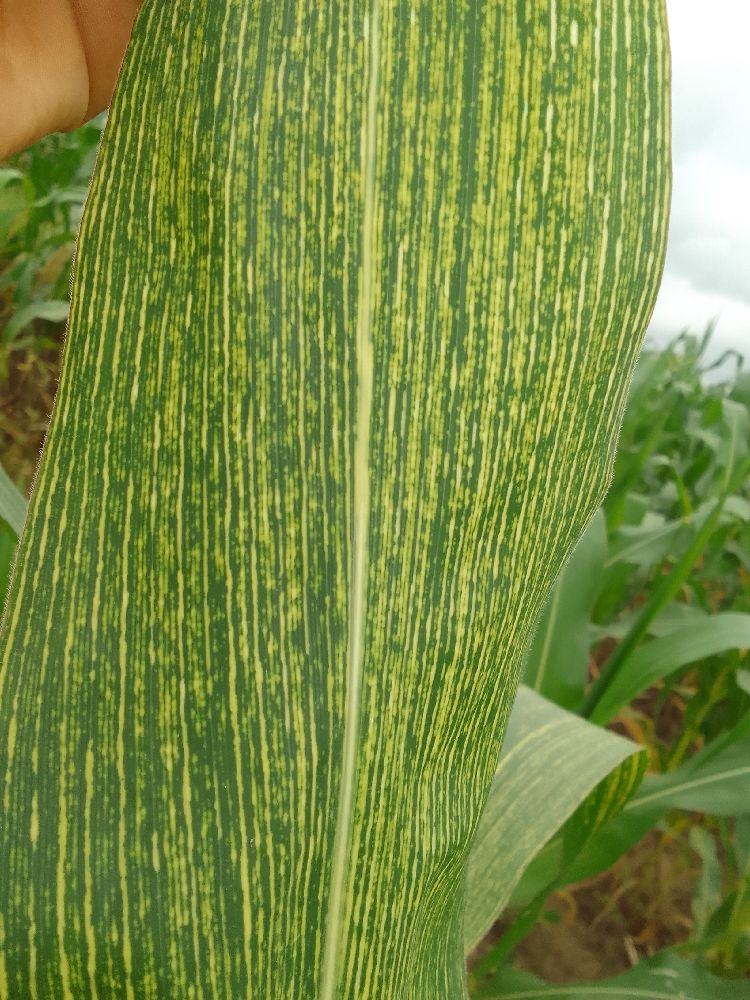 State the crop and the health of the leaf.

maize, maize streak virus
